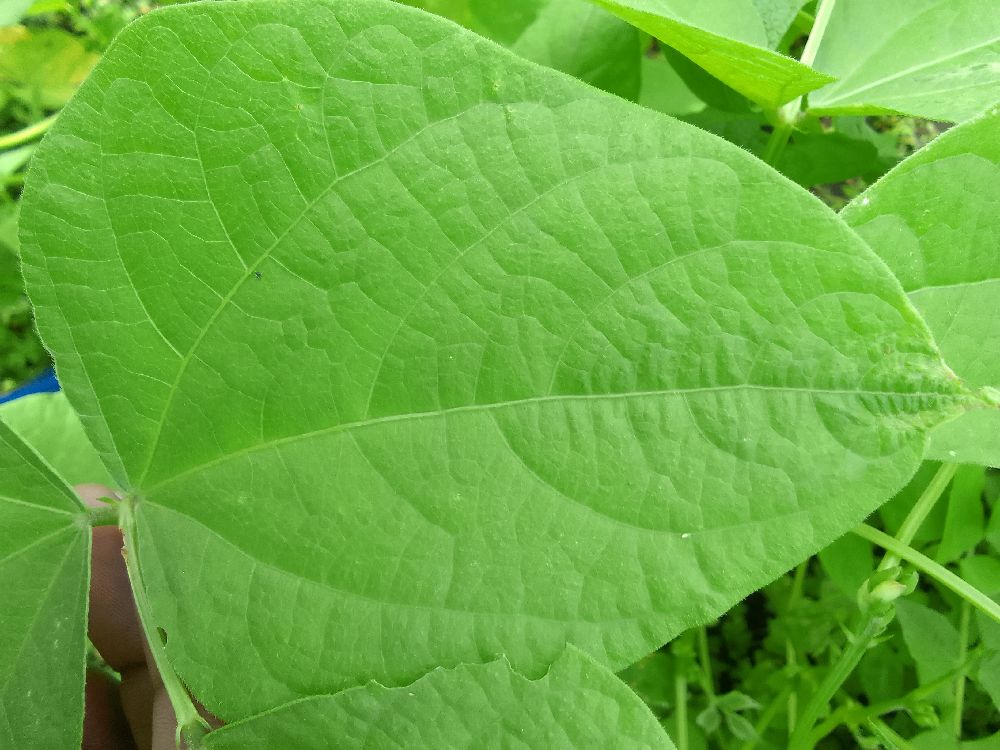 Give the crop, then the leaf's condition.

common bean, healthy
